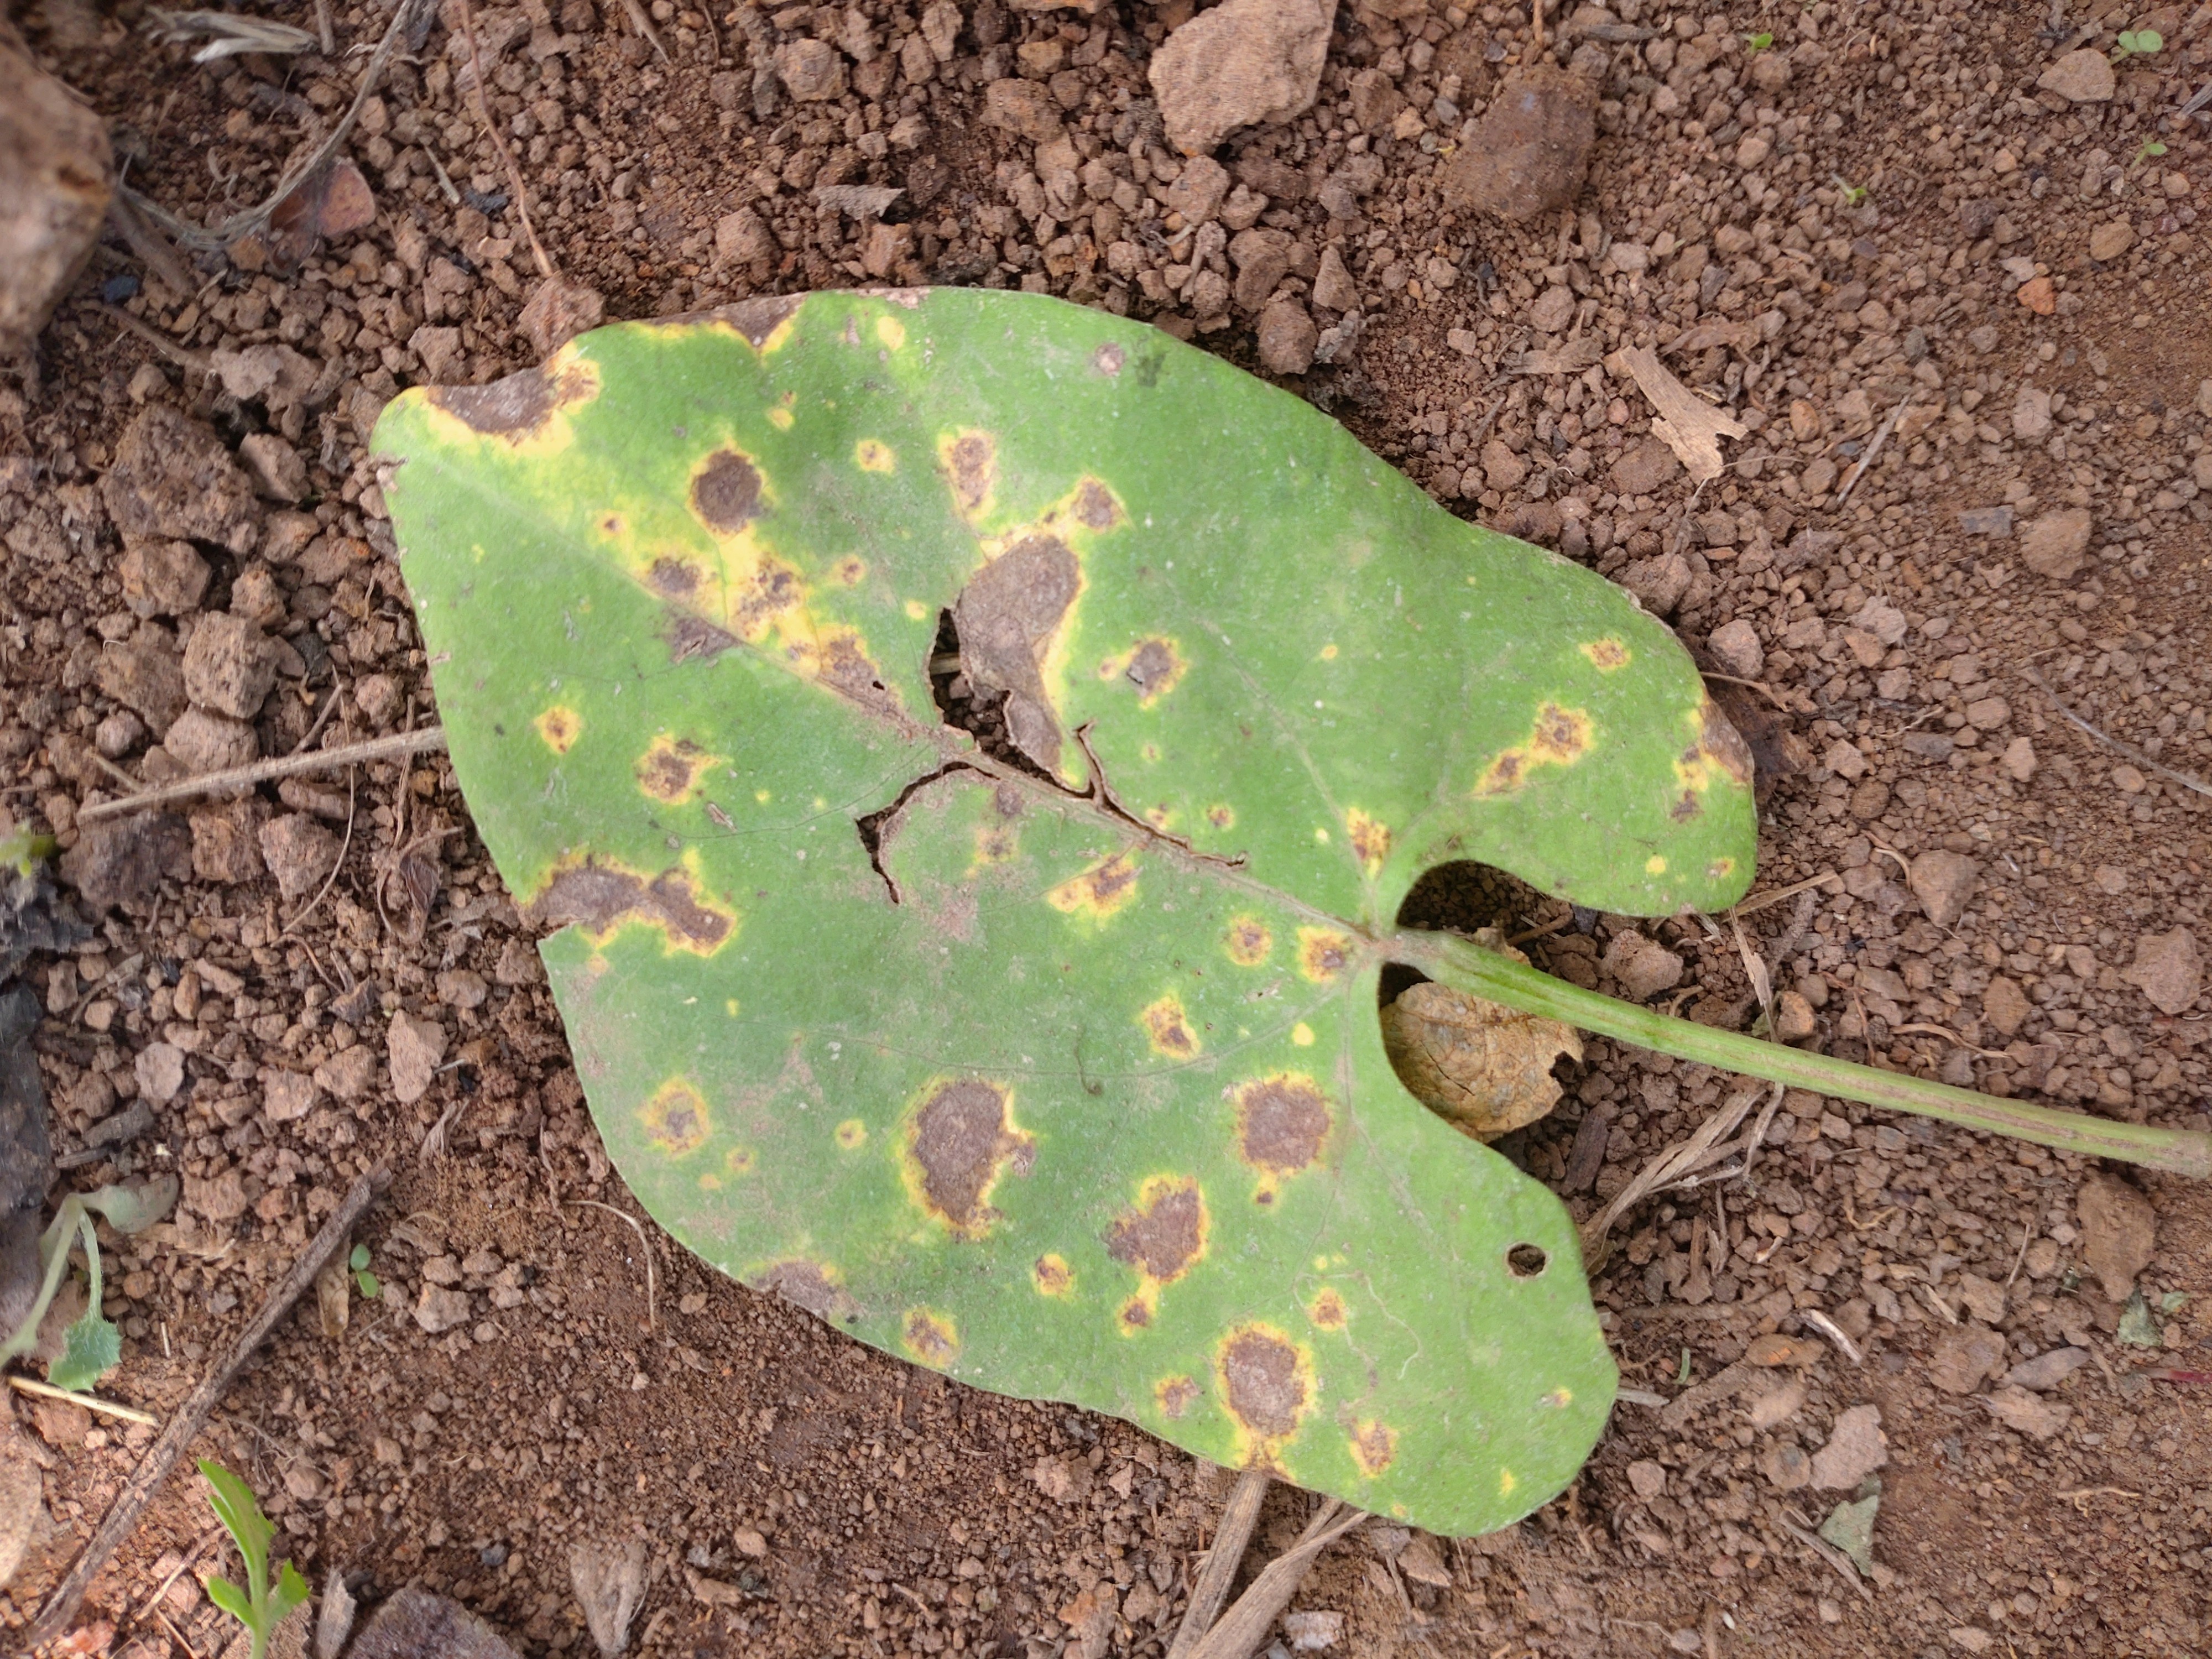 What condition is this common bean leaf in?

rust
